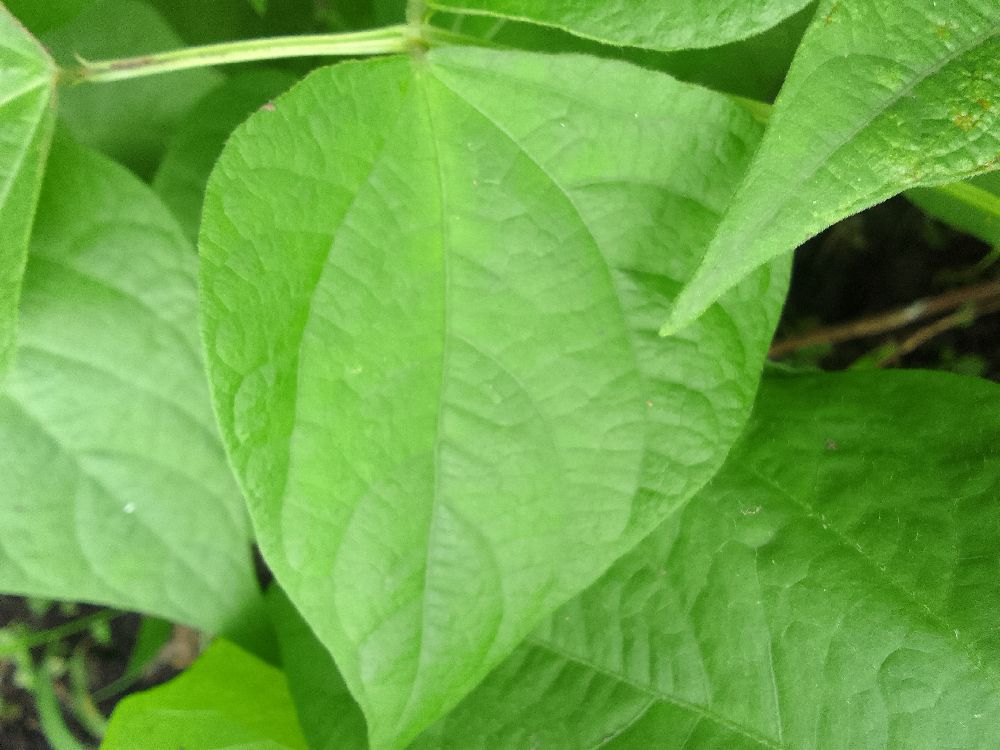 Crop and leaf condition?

common bean, healthy
